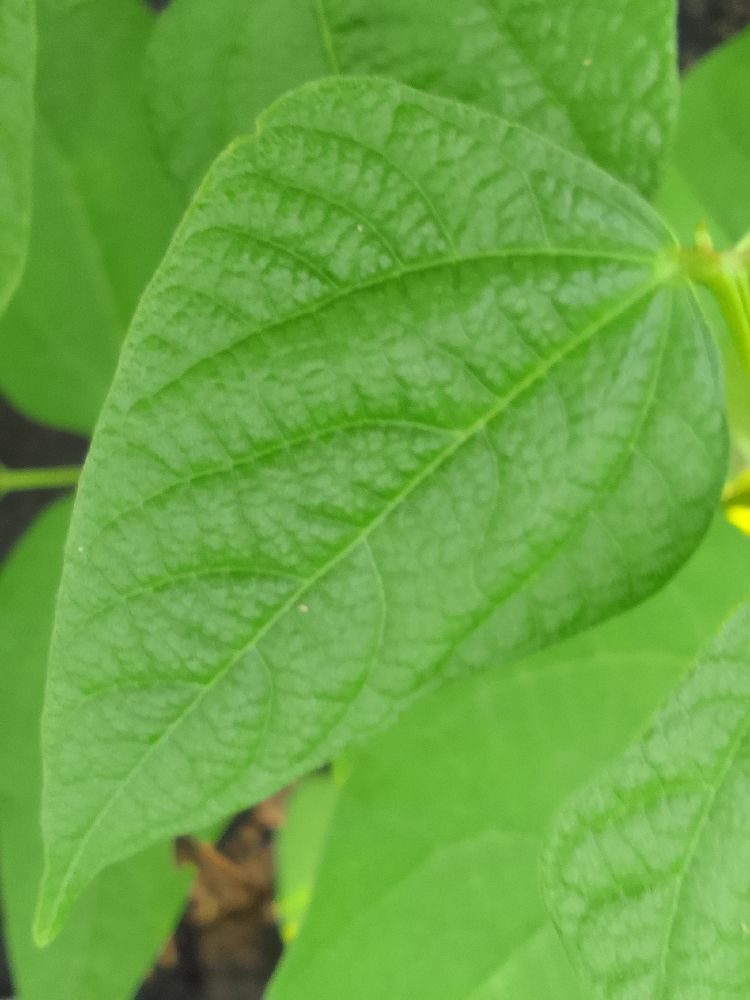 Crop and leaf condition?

common bean, healthy
